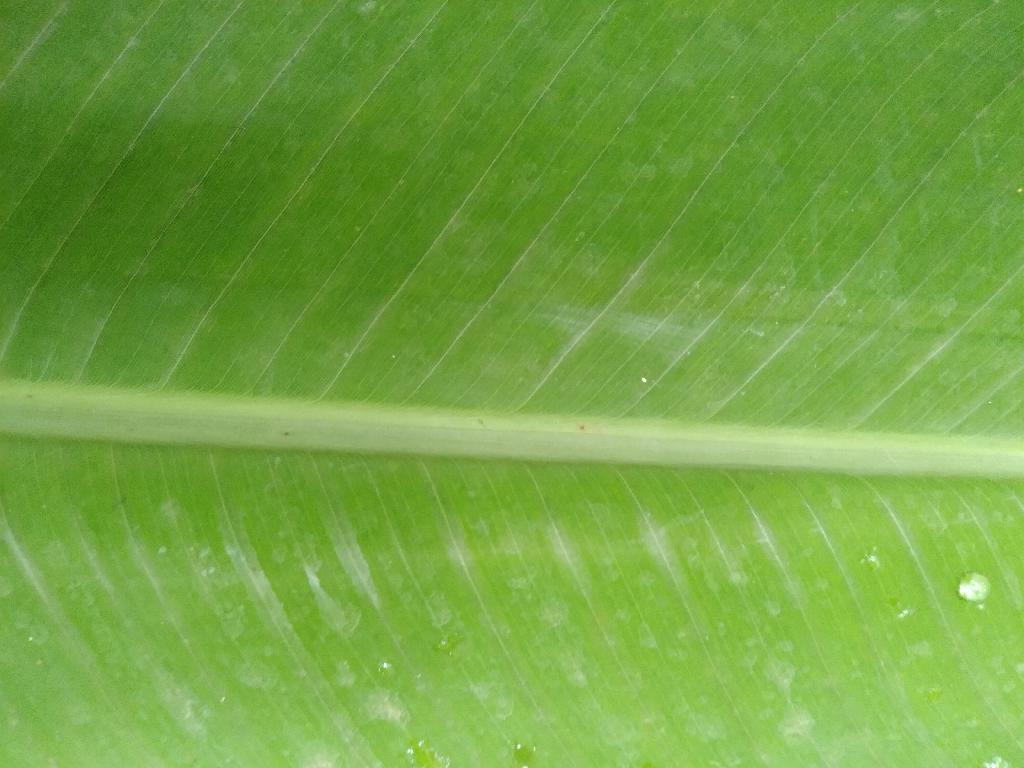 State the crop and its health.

banana, healthy
